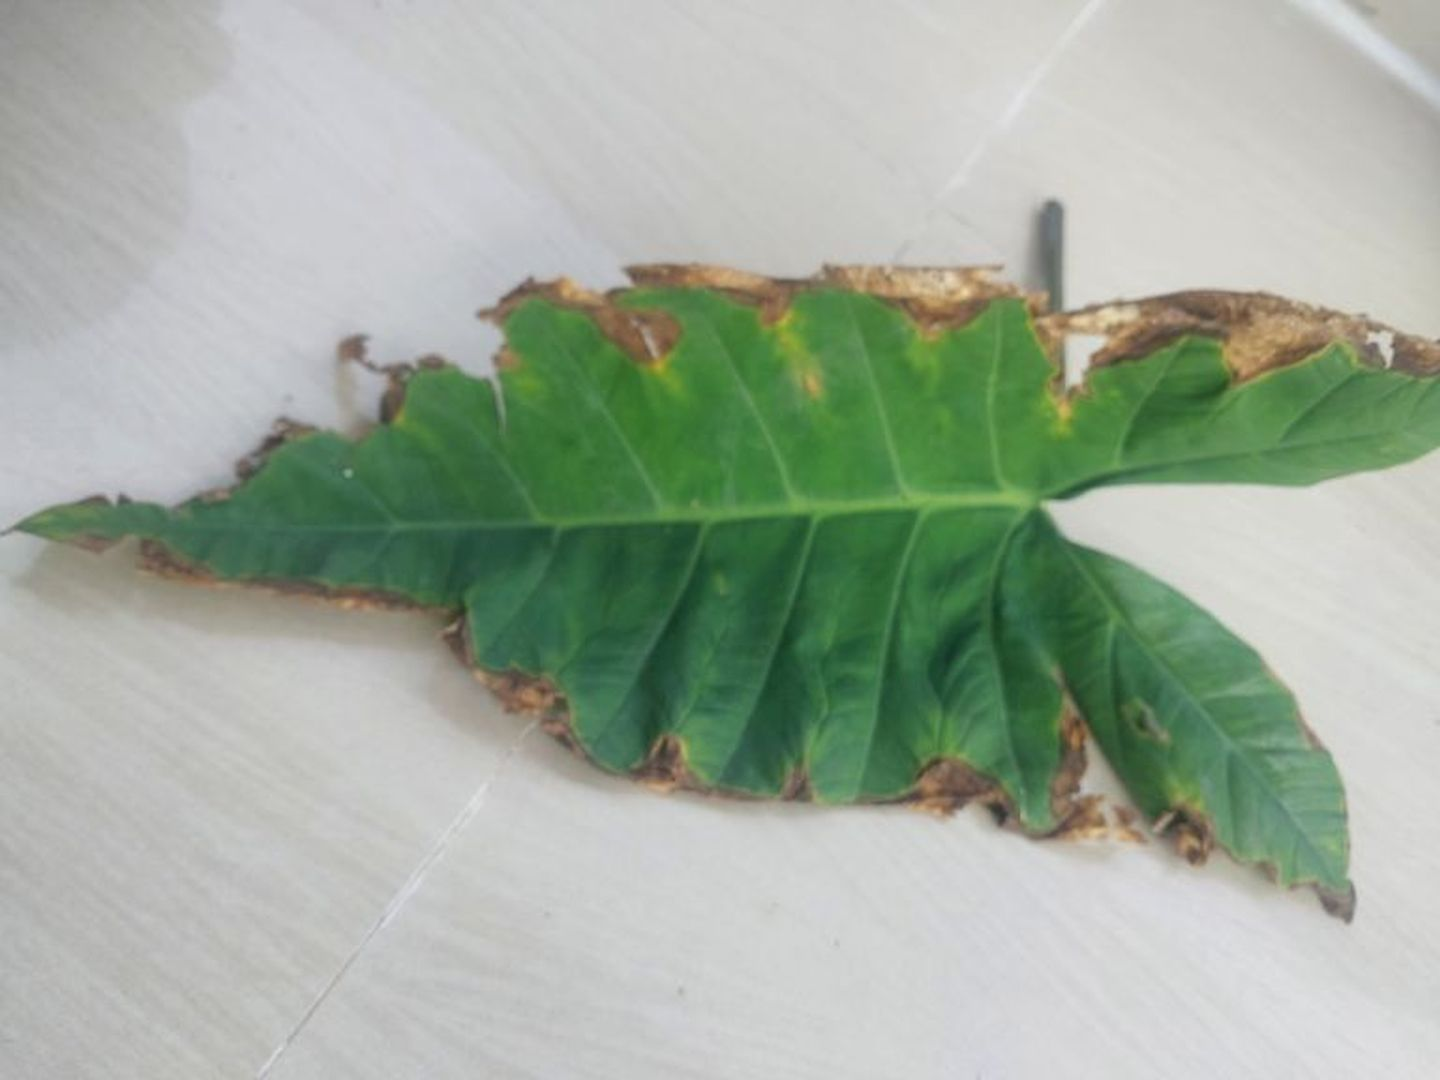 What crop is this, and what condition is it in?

taro, leaf blight
